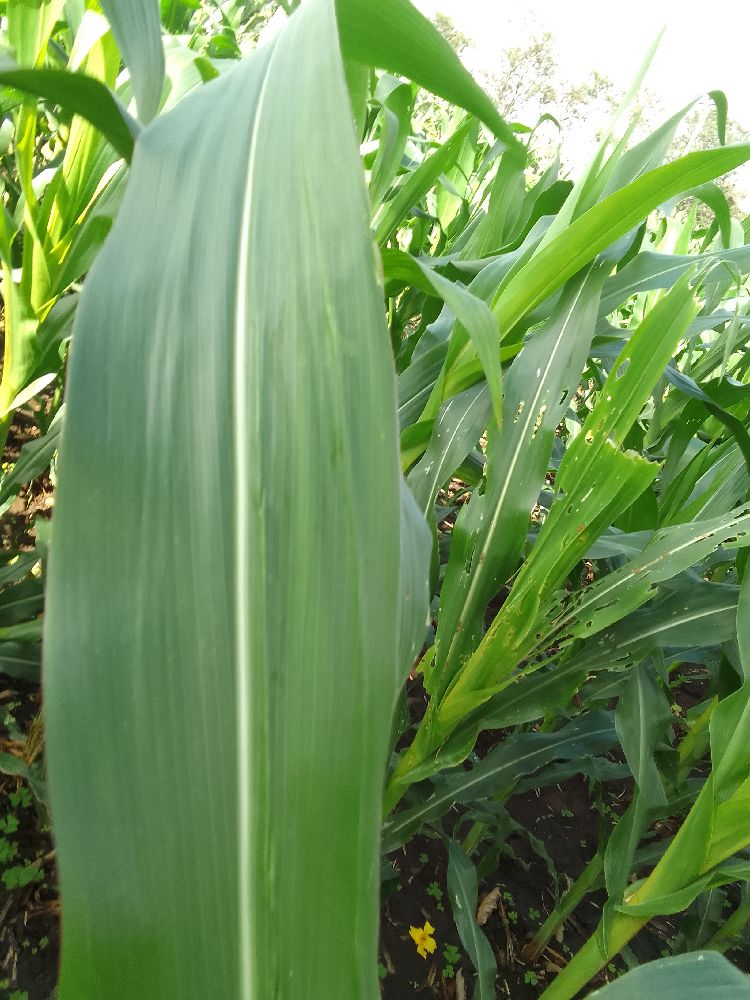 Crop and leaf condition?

maize, healthy
